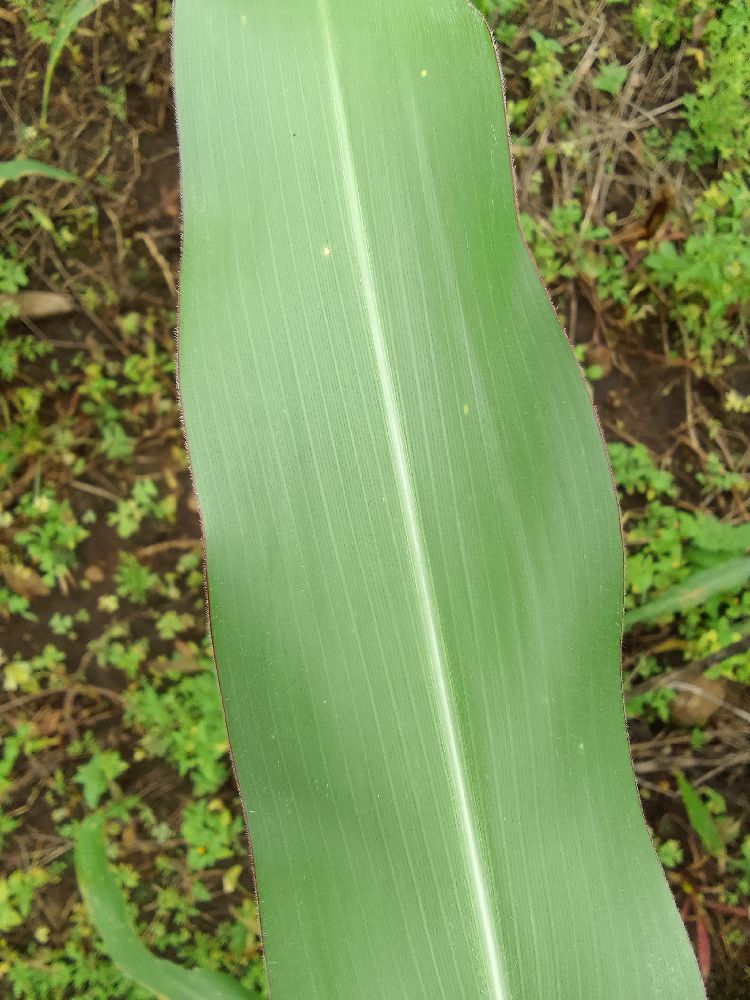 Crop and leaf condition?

maize, healthy
